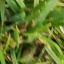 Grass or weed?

grass
